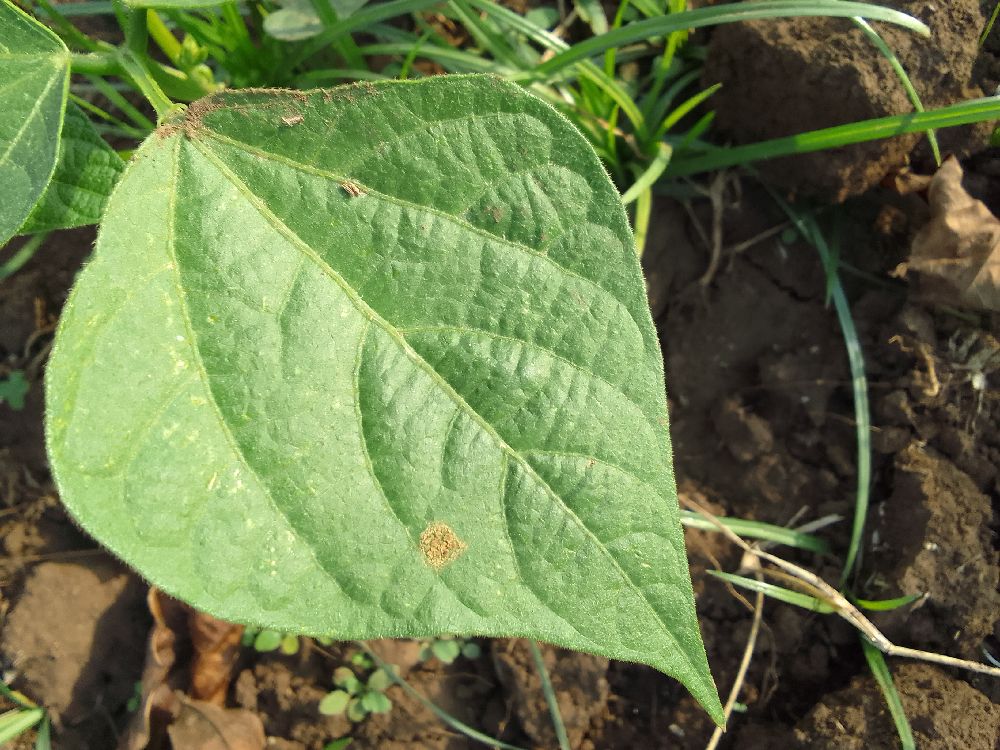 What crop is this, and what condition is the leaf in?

common bean, healthy
